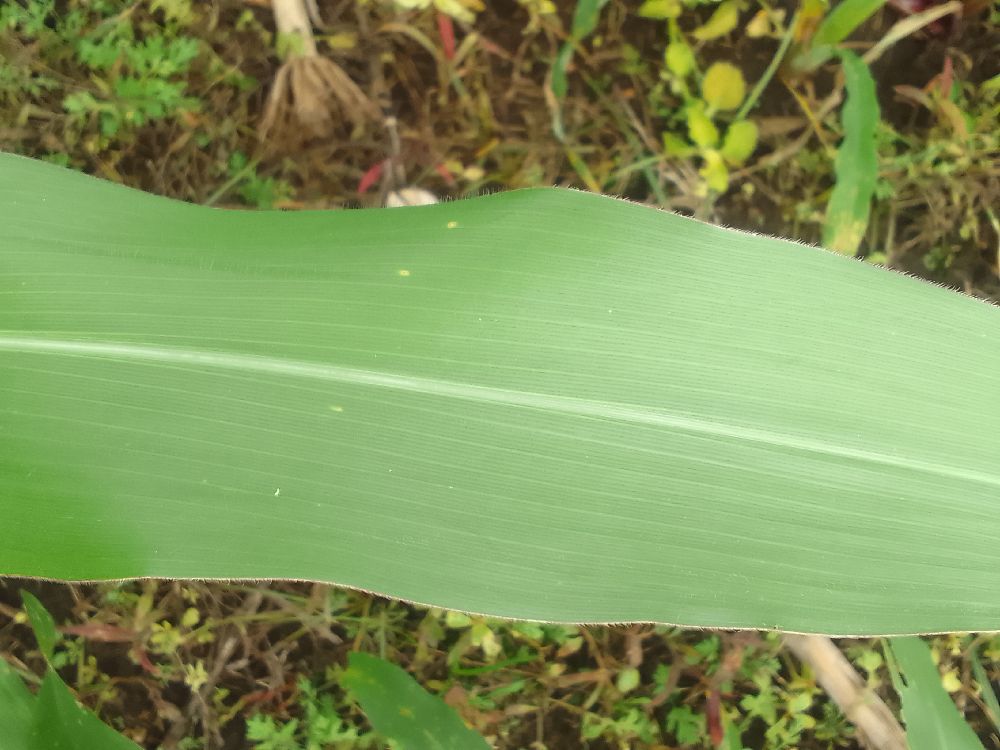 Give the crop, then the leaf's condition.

maize, healthy
